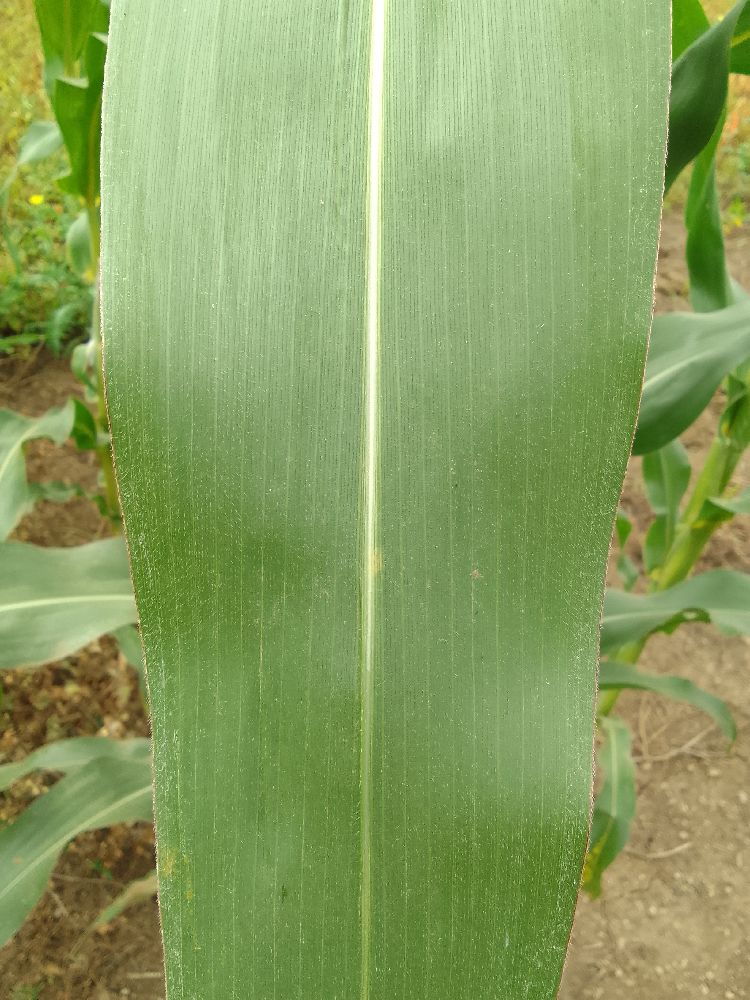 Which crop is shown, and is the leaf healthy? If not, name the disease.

maize, healthy
